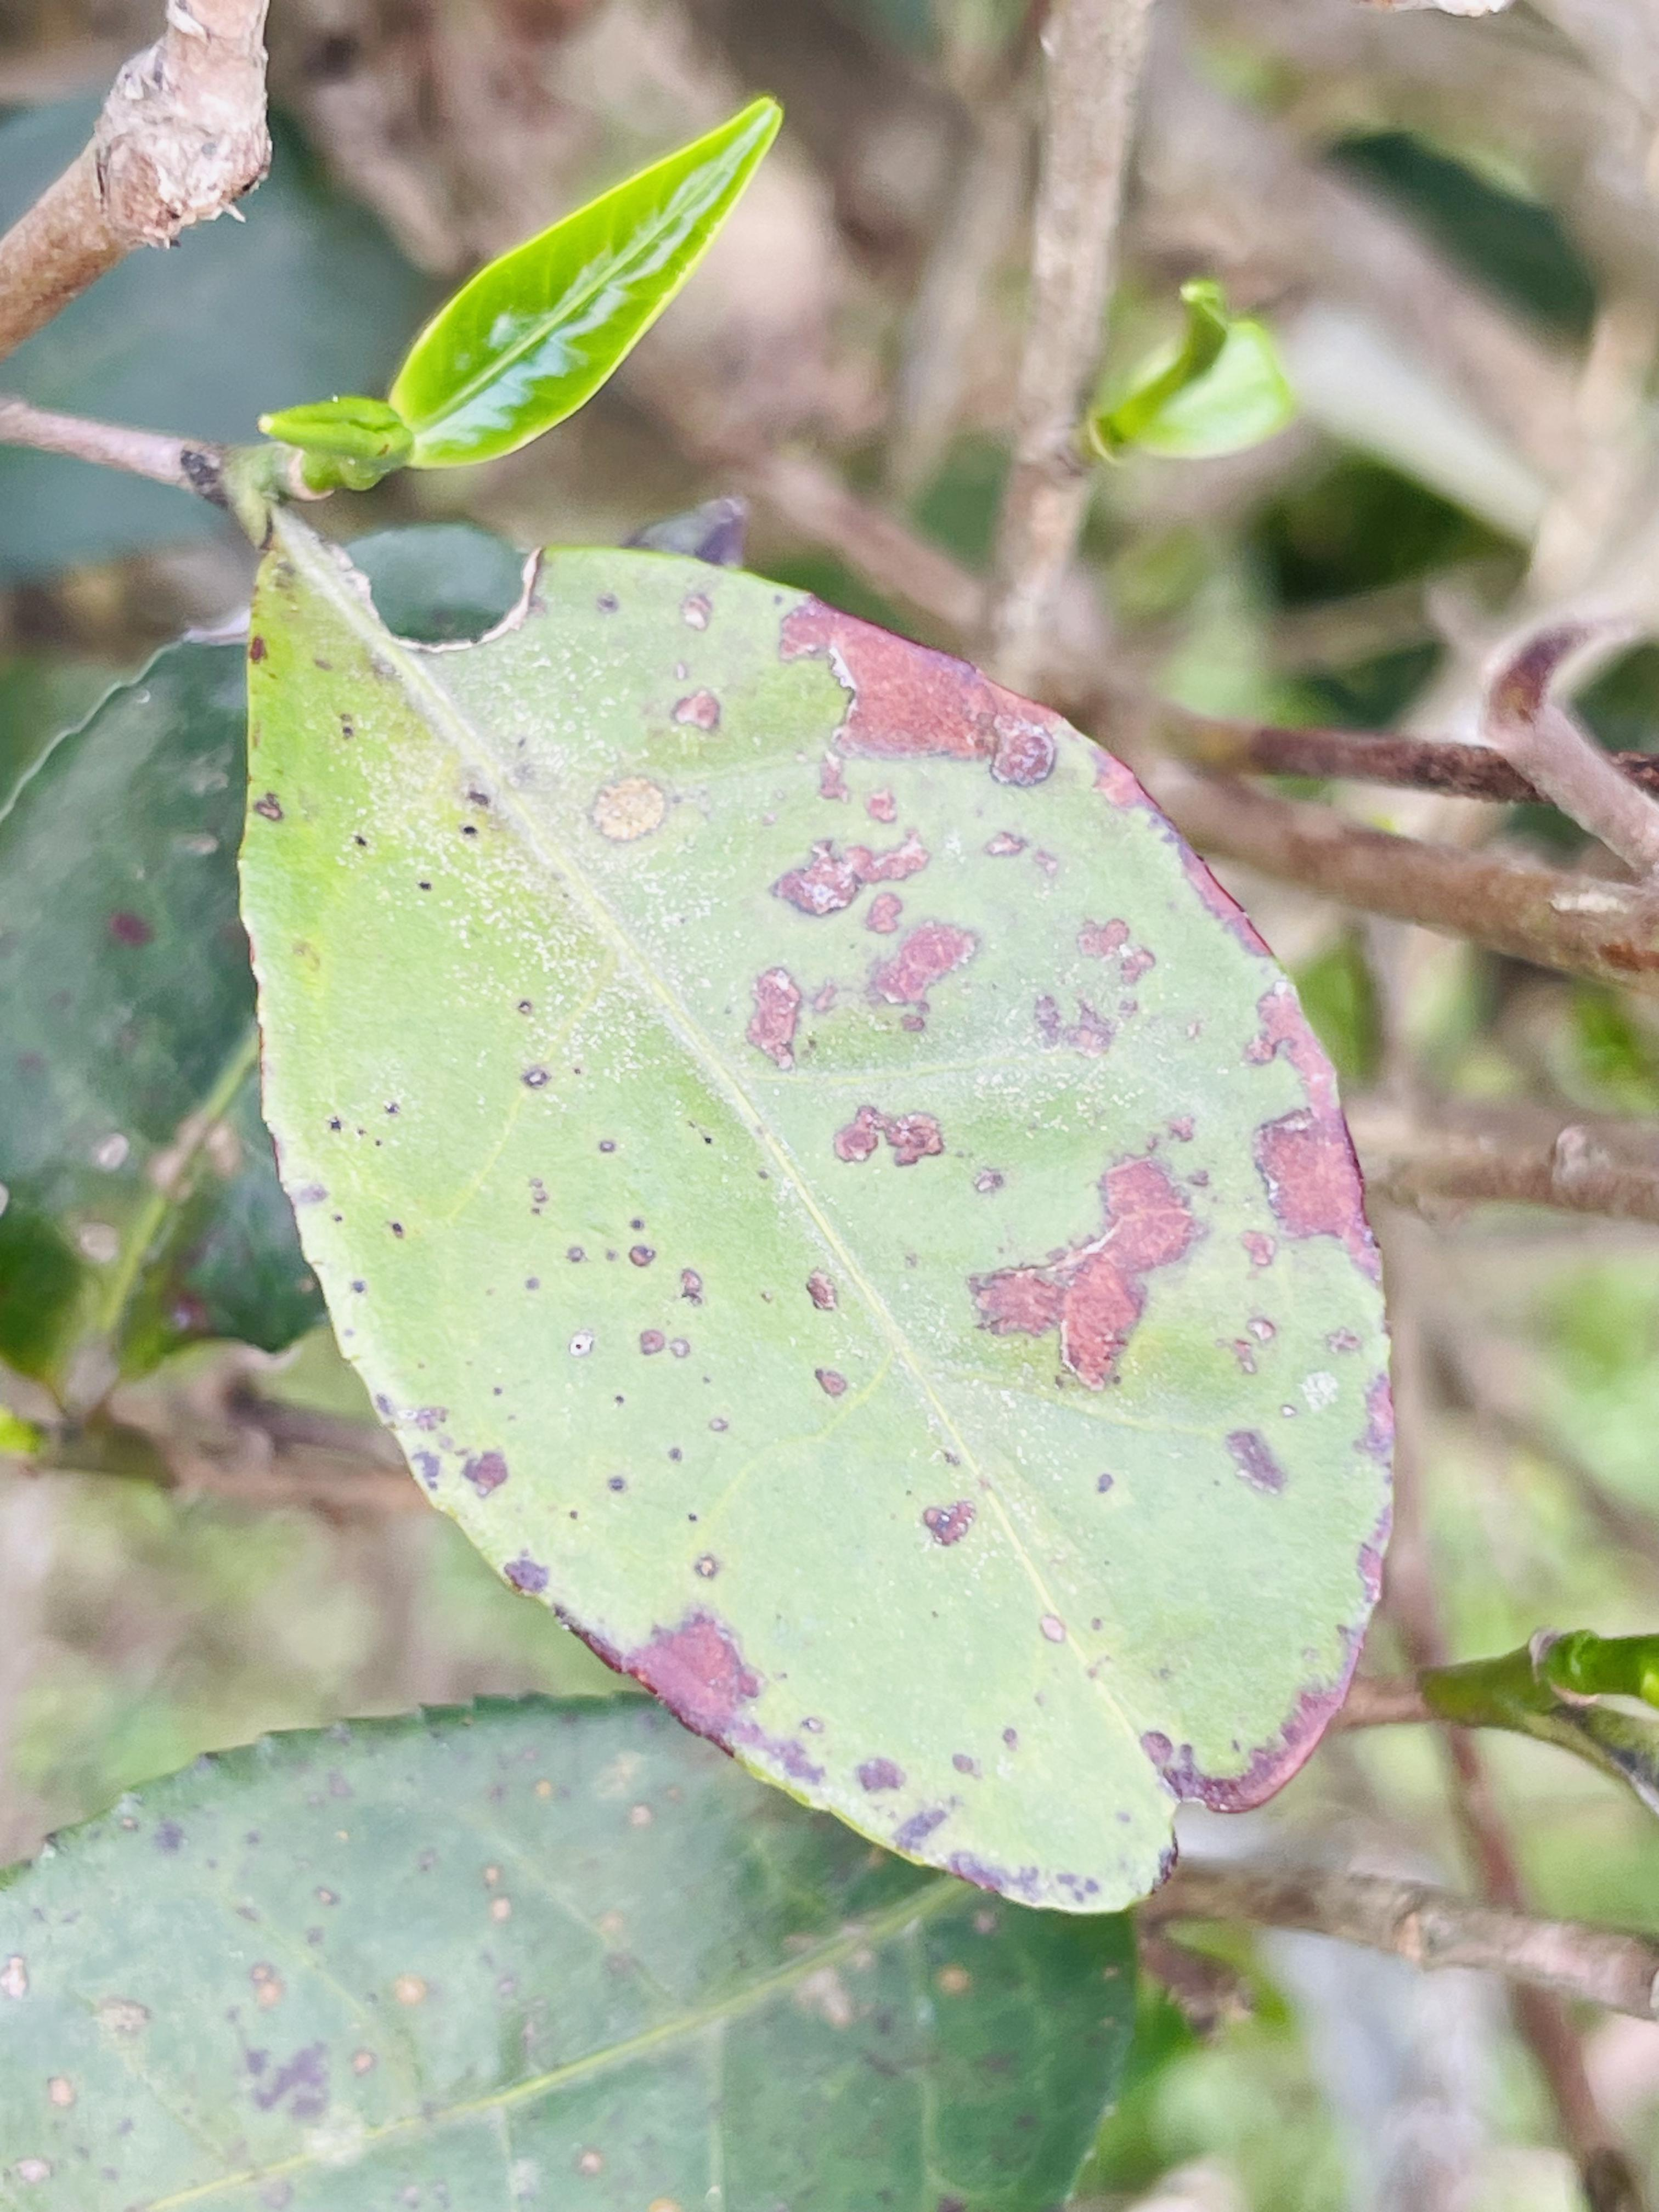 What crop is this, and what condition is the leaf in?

tea, blight
